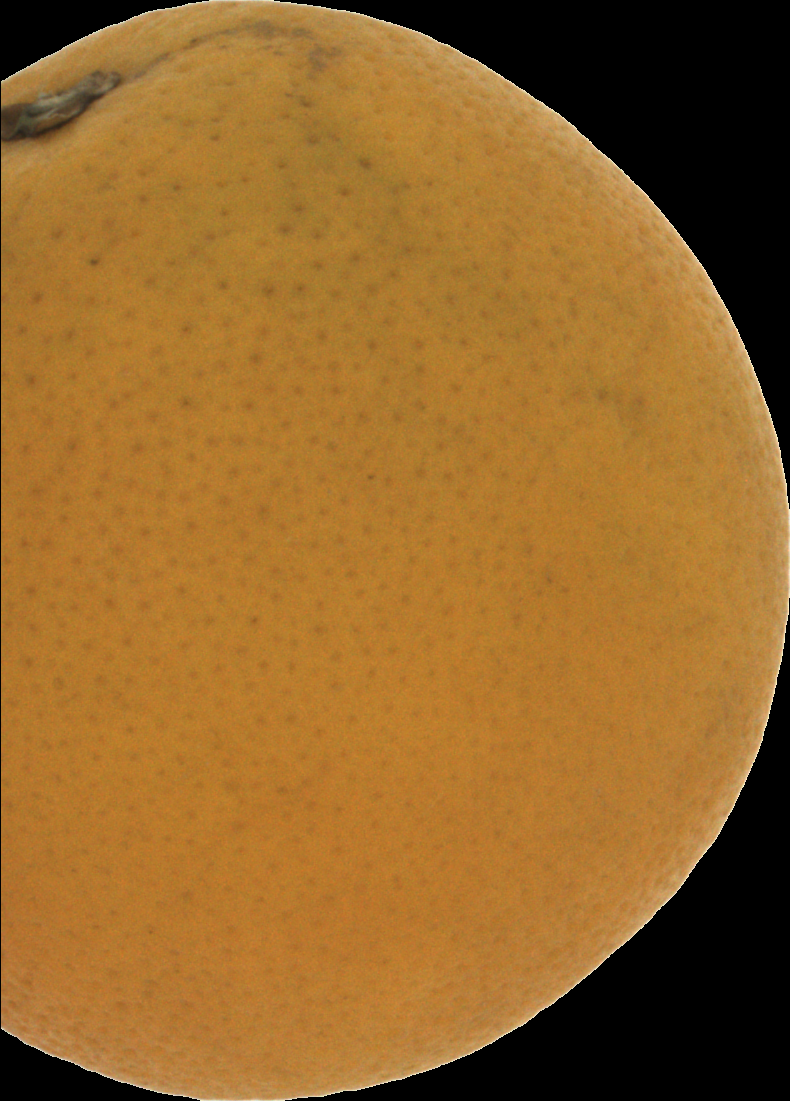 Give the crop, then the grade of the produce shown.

orange, bad
